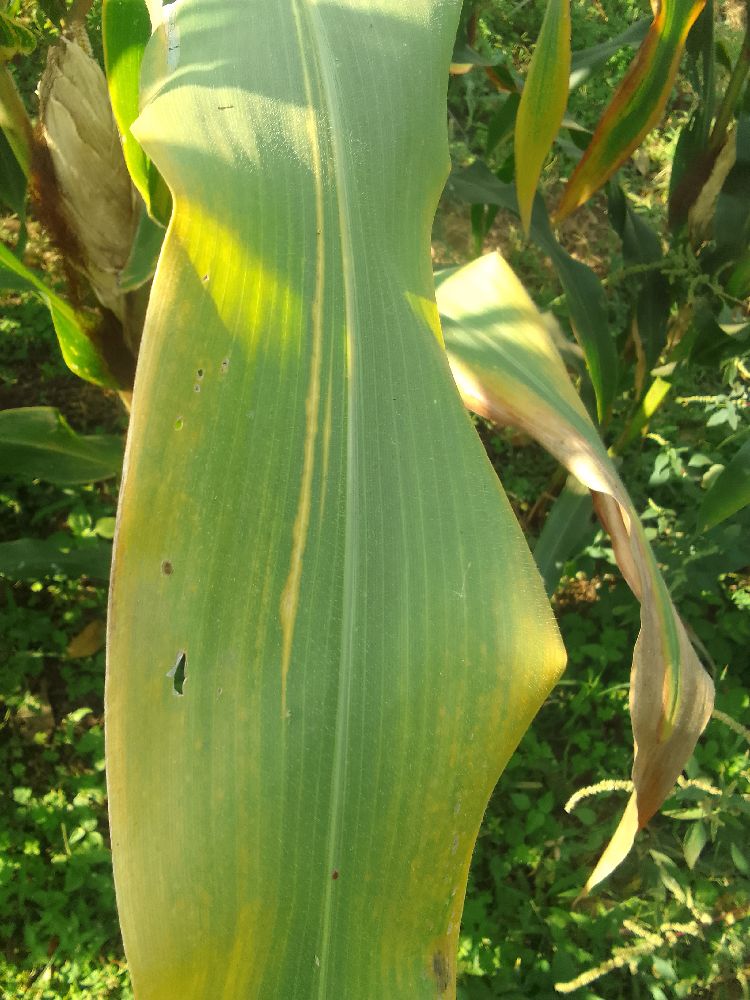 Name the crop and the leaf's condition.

maize, maize lethal necrosis
